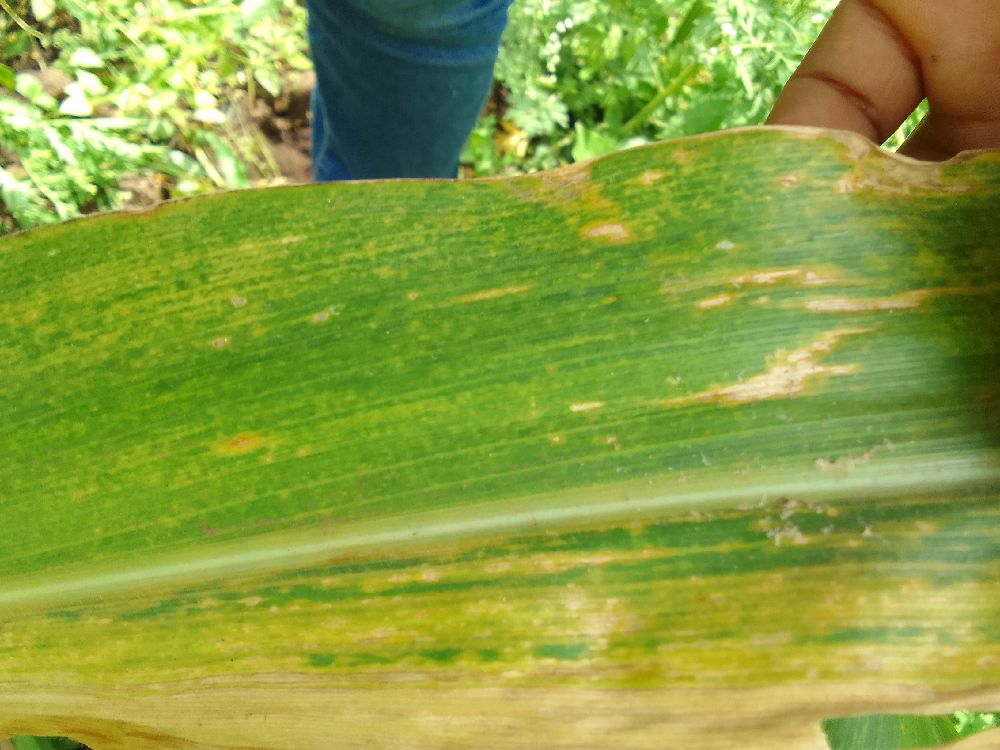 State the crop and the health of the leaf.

maize, maize lethal necrosis
